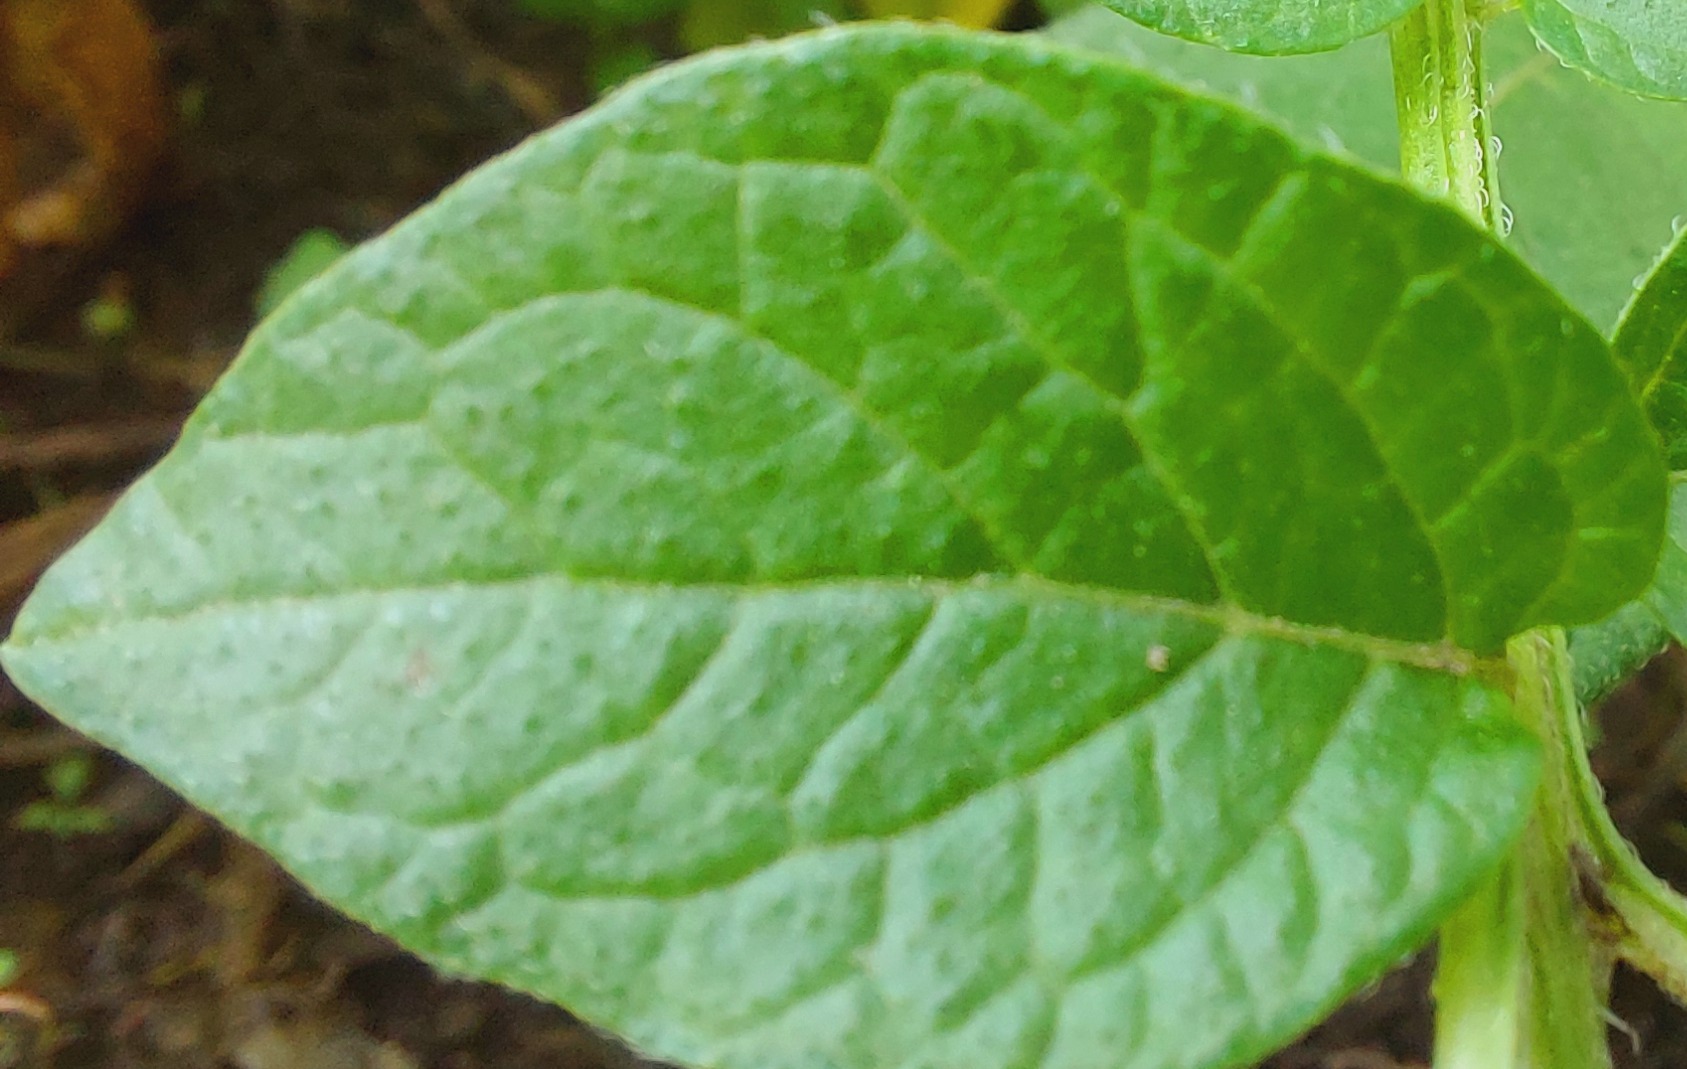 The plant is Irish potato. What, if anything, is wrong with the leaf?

healthy
